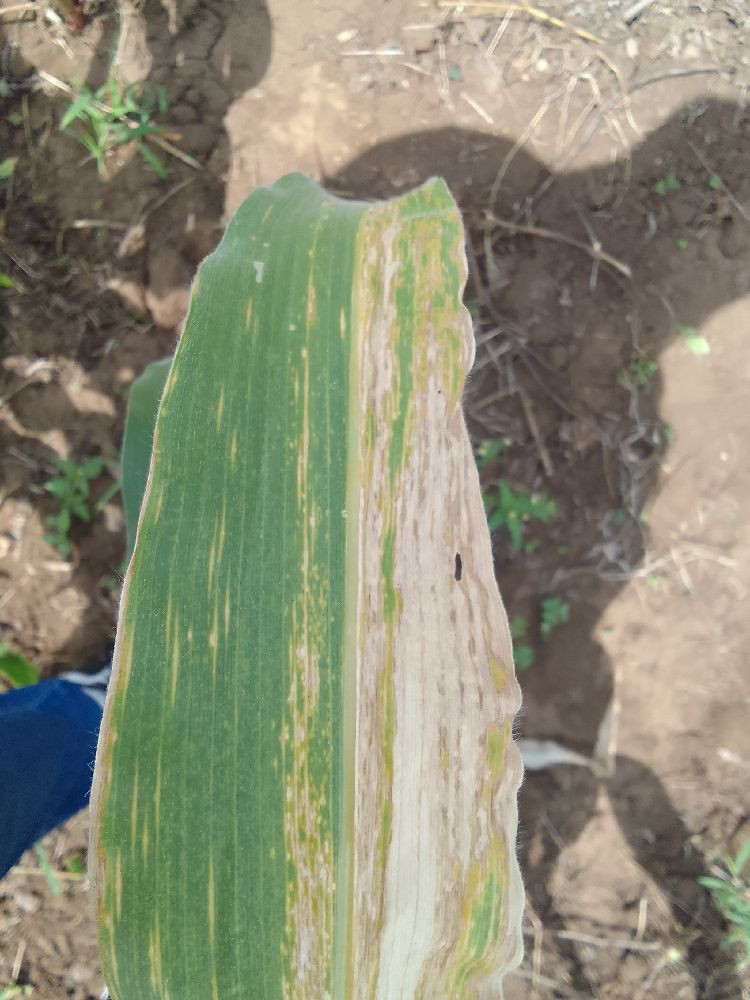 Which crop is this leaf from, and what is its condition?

maize, maize lethal necrosis
